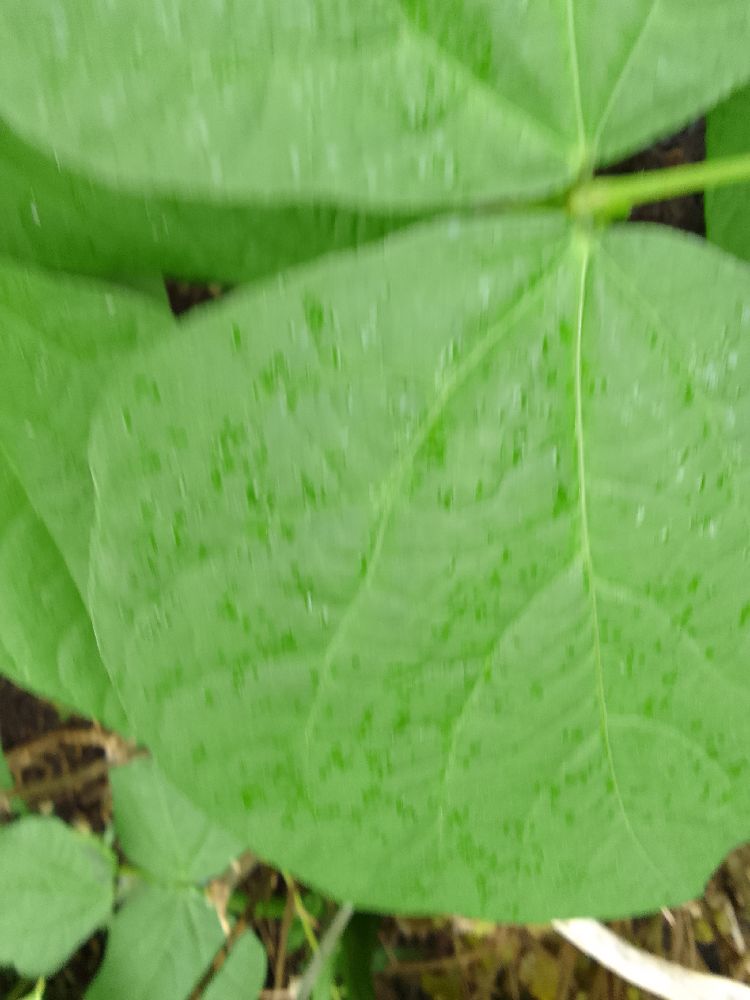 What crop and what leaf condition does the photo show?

common bean, healthy
